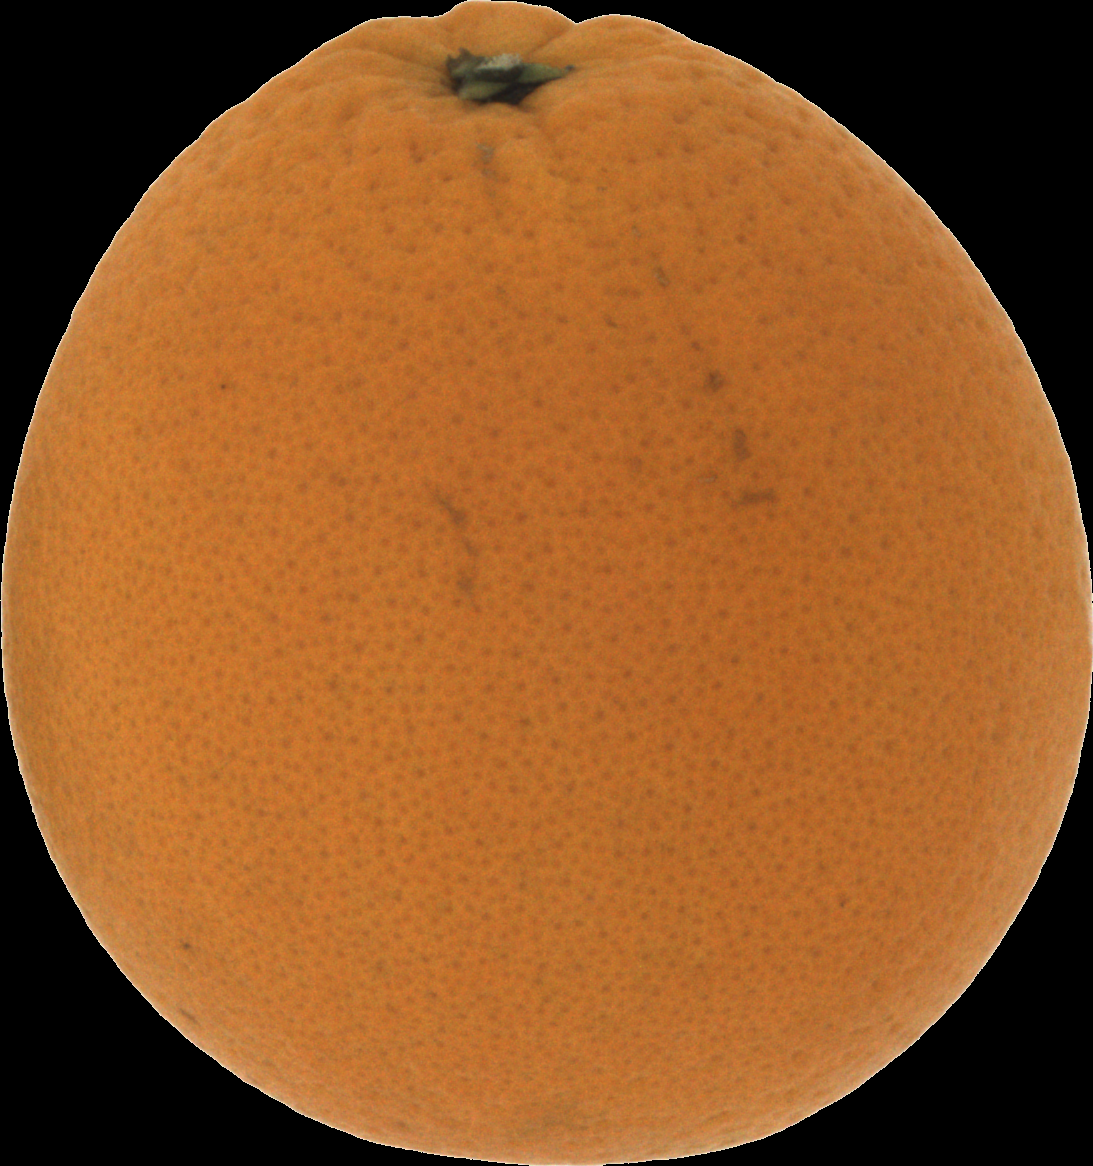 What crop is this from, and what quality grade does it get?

orange, good
